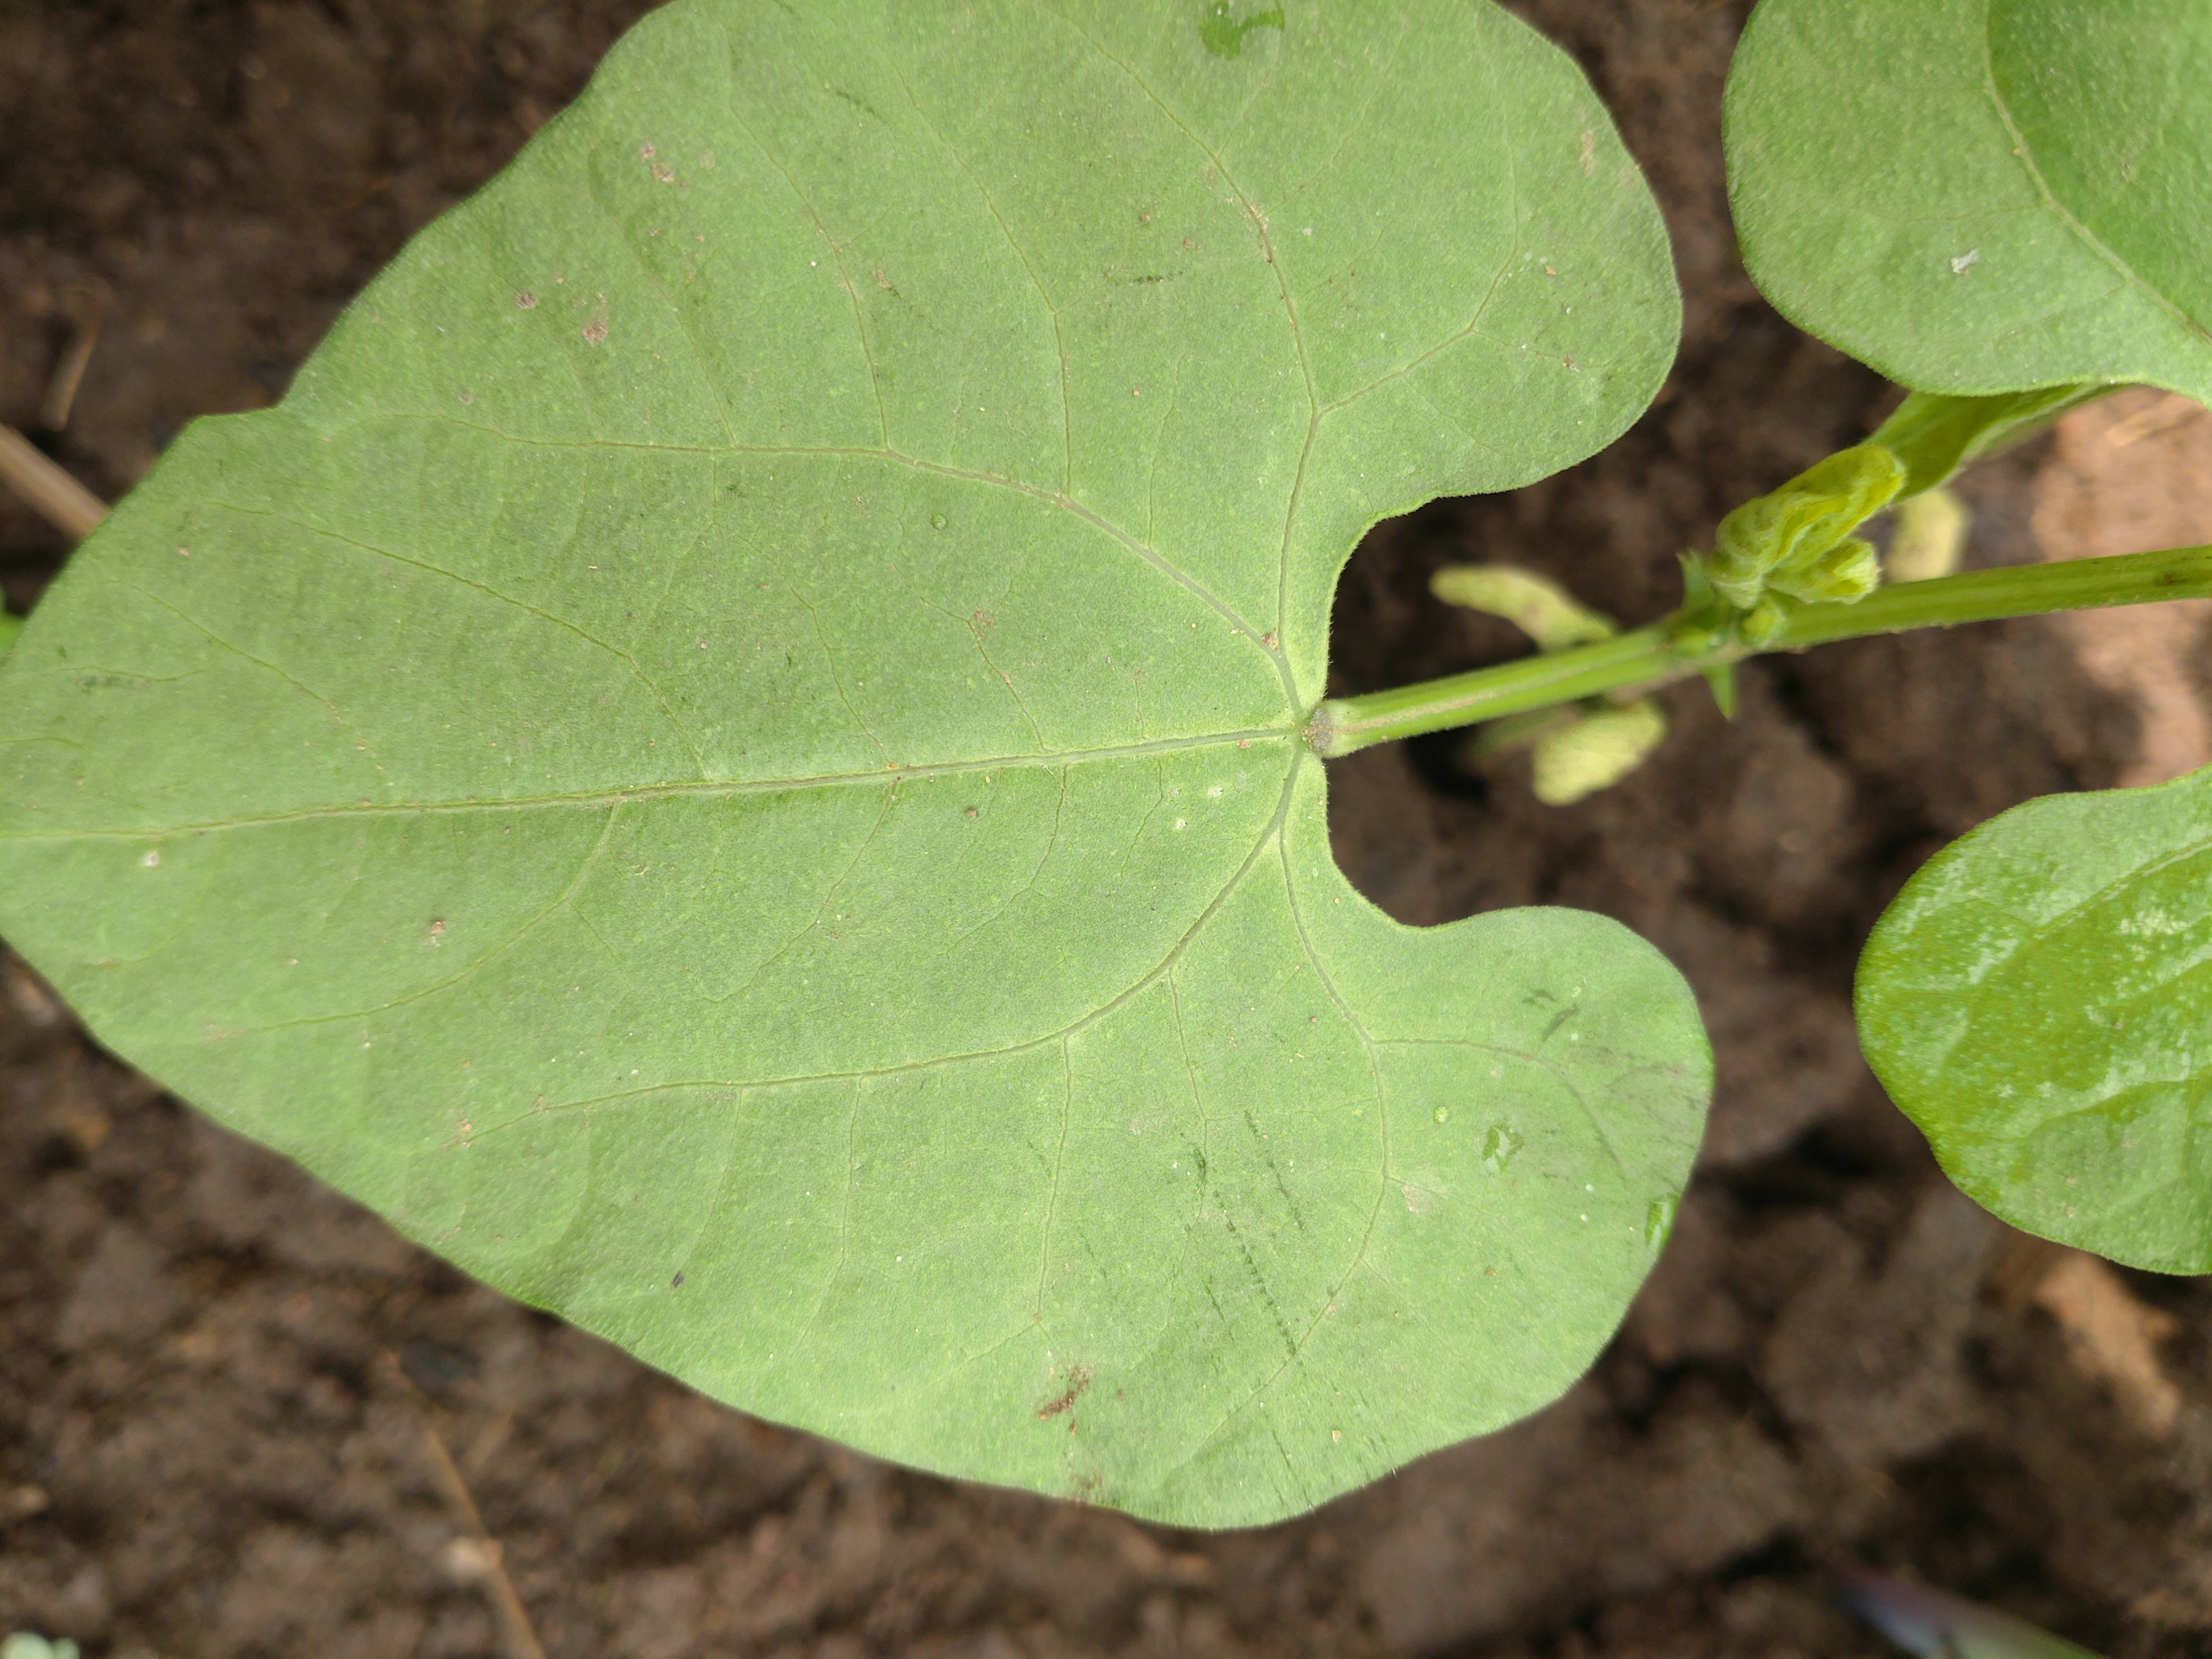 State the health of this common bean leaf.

healthy
